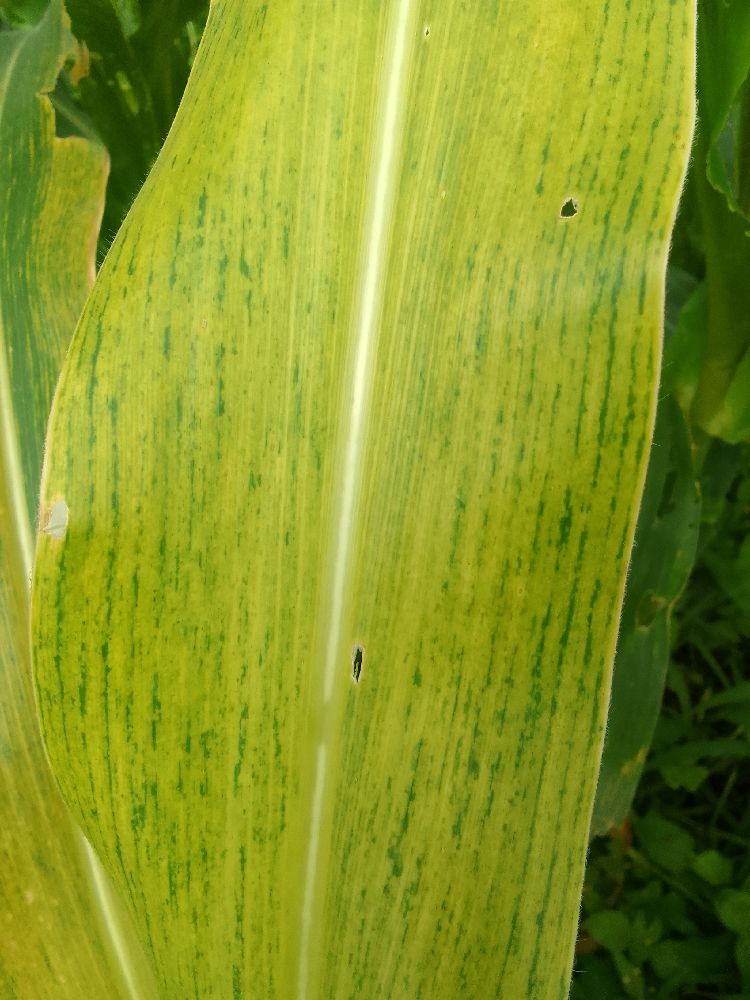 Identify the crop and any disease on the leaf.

maize, maize lethal necrosis
